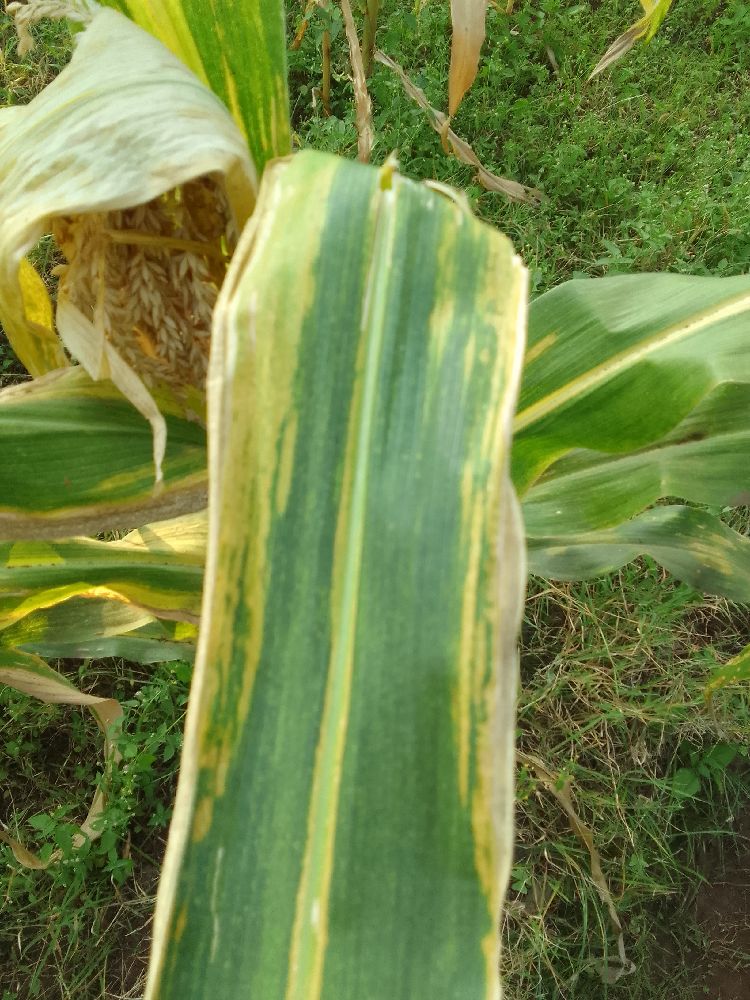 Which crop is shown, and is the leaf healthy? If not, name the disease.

maize, maize lethal necrosis
